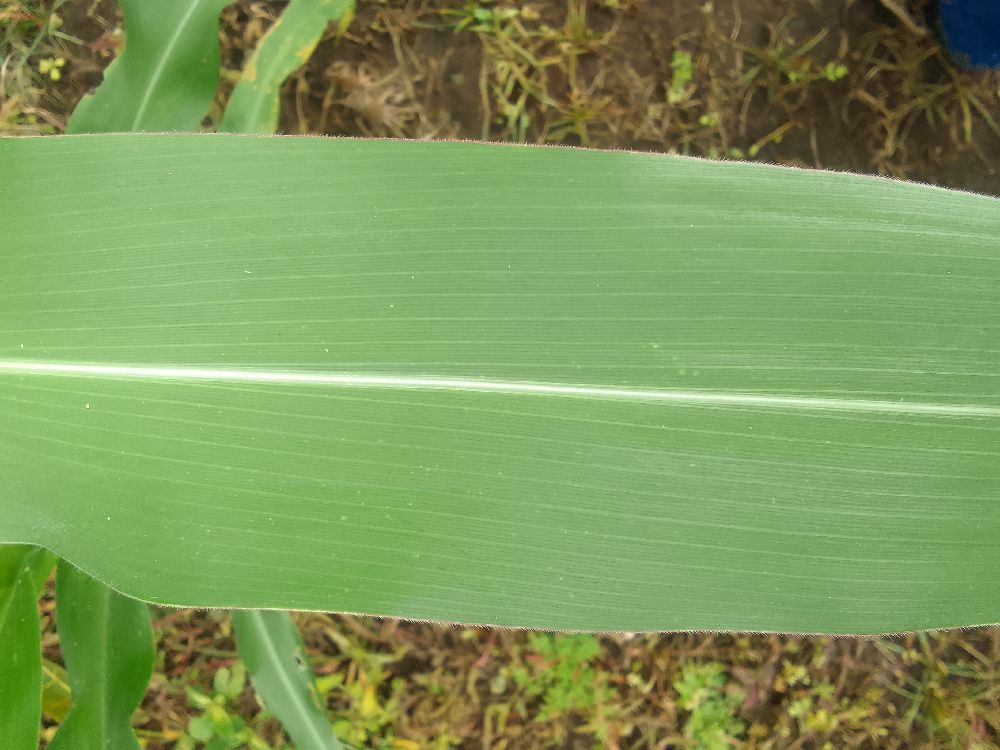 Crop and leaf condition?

maize, healthy
